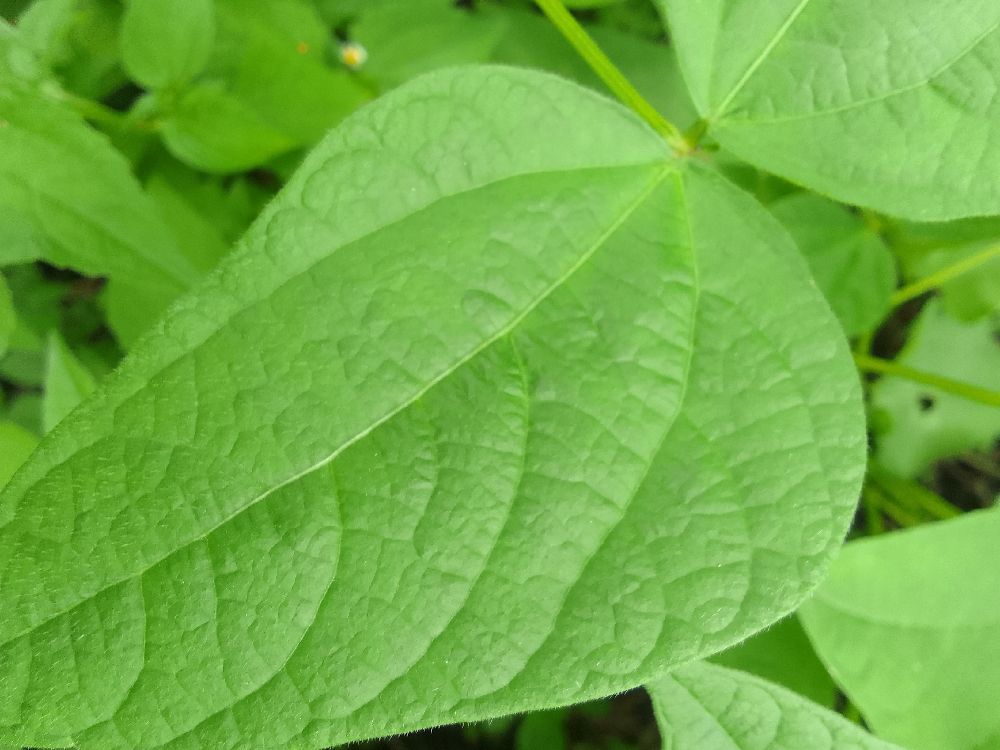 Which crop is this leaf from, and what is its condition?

common bean, healthy
